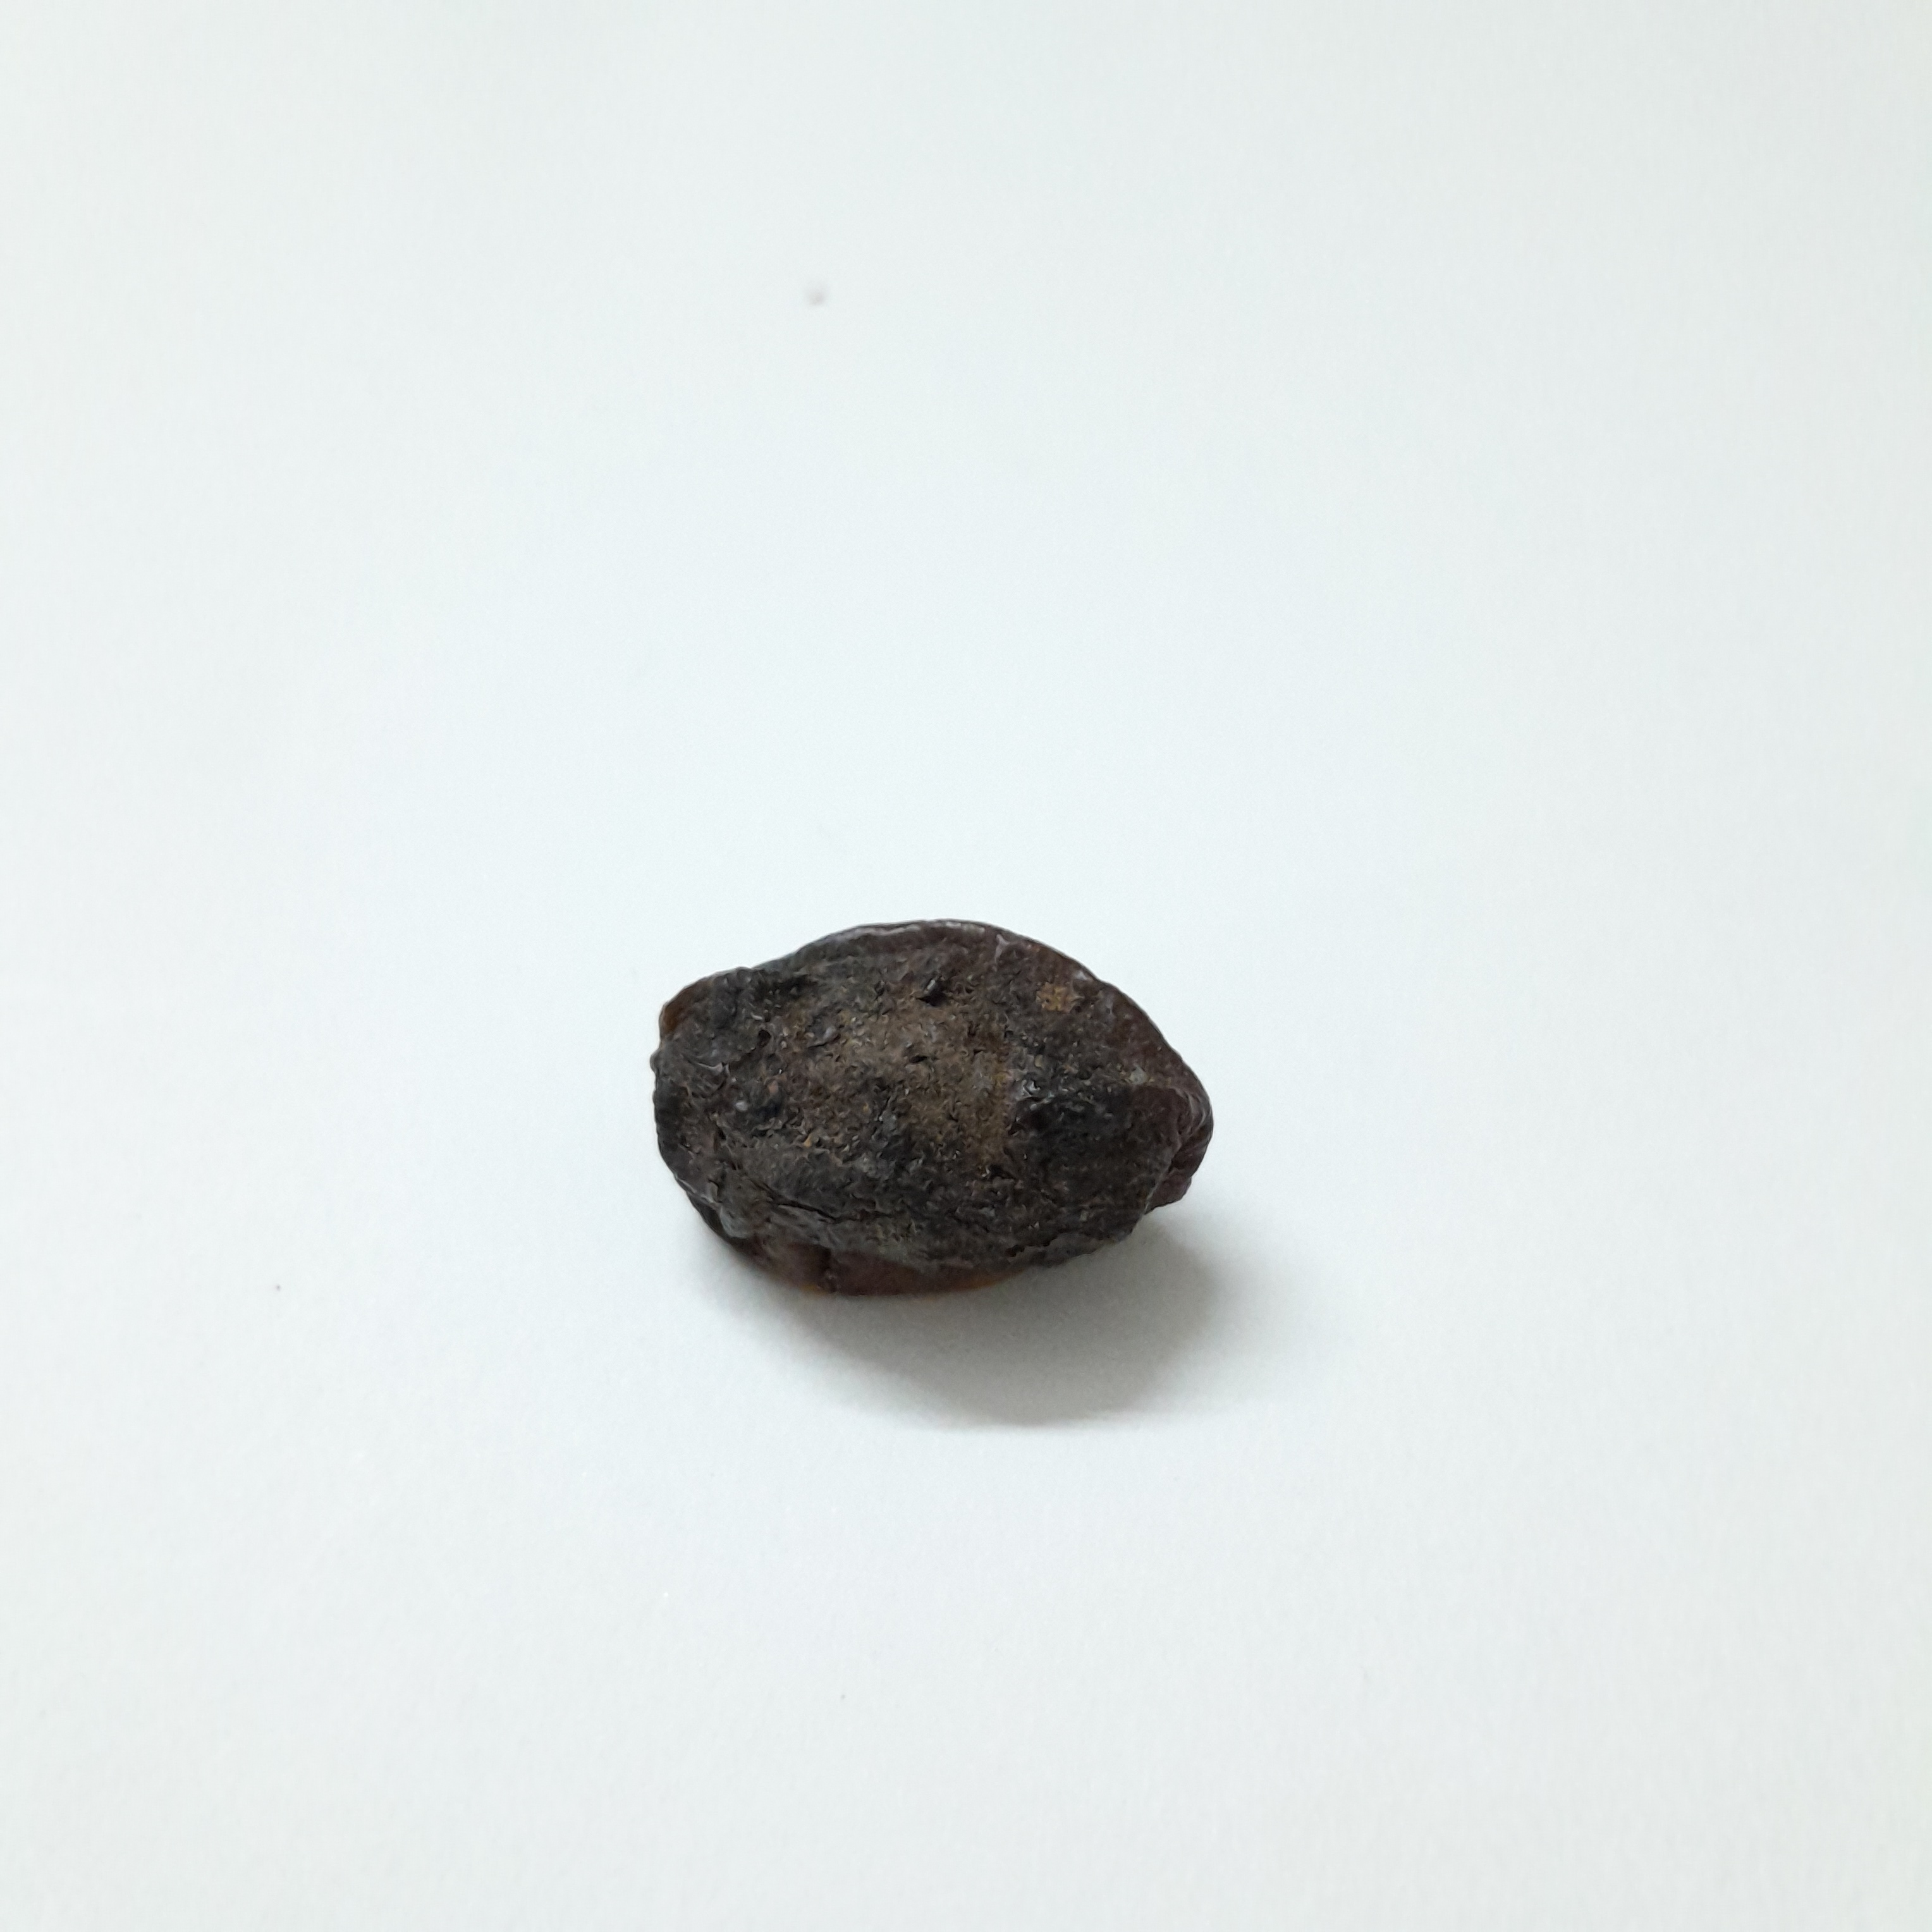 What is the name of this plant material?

kadukharik
